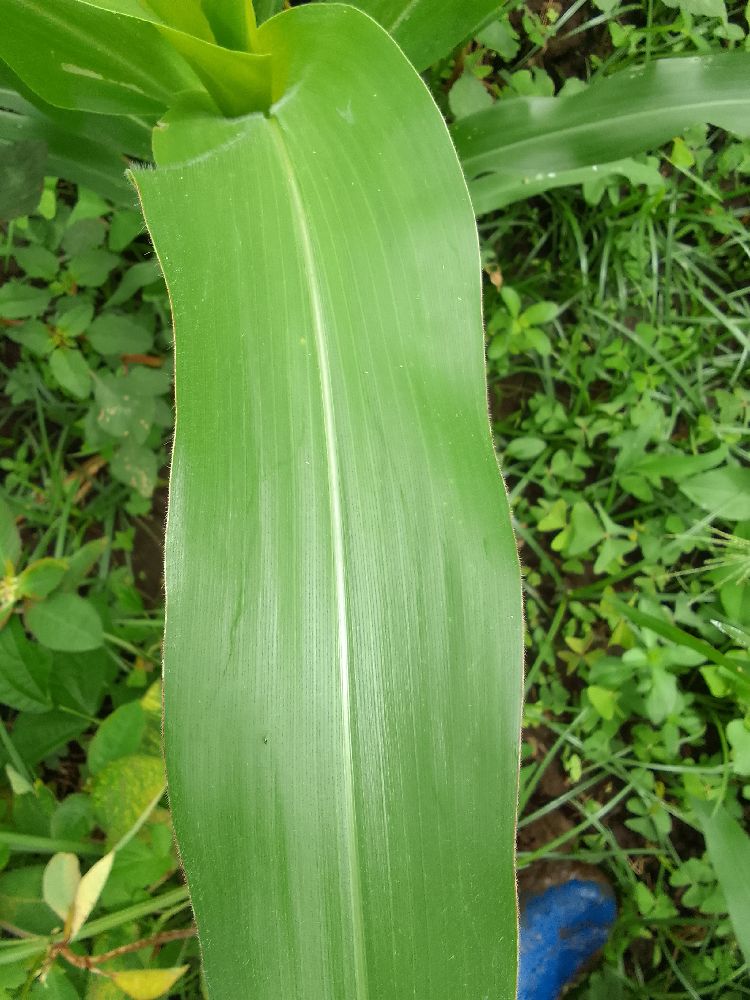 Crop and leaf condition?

maize, healthy
